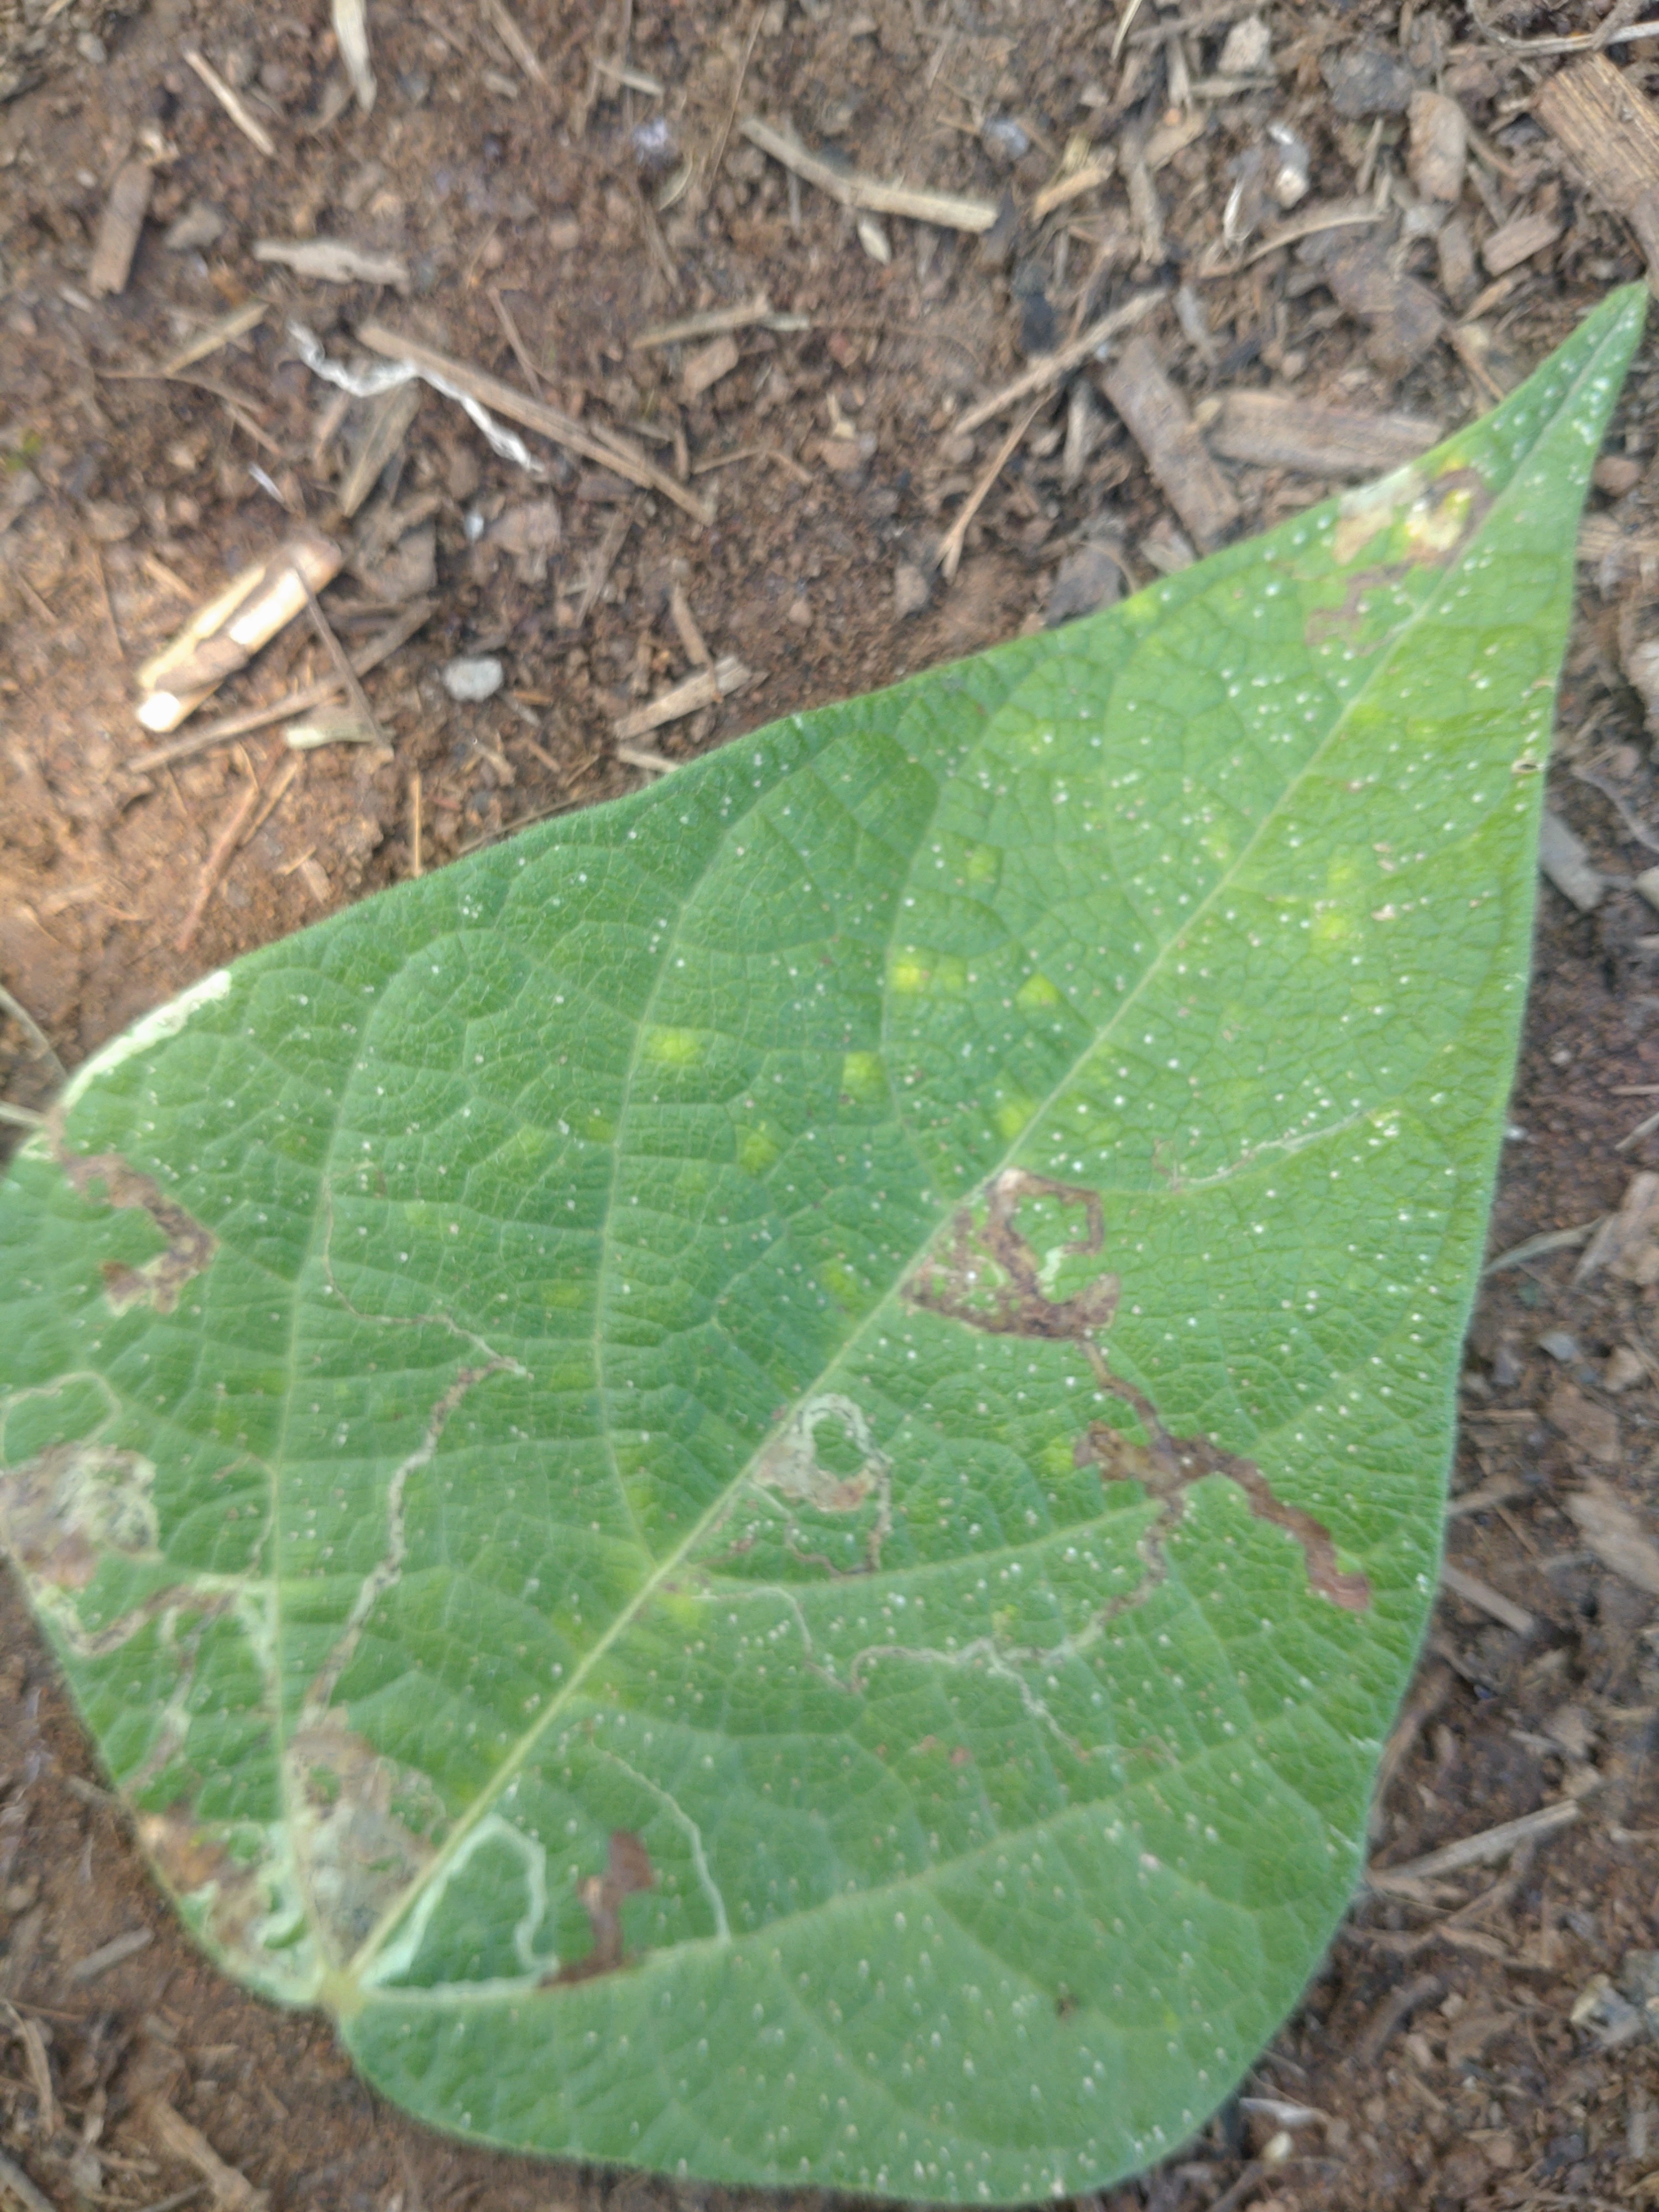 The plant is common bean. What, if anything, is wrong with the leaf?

anthracnose
